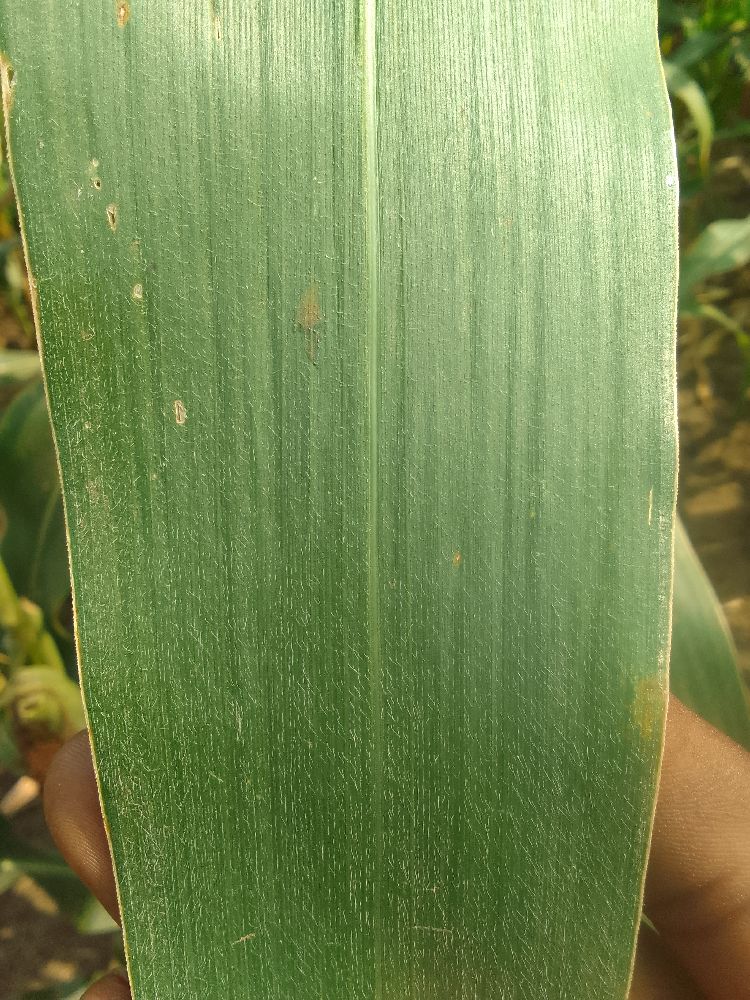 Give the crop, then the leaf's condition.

maize, healthy
